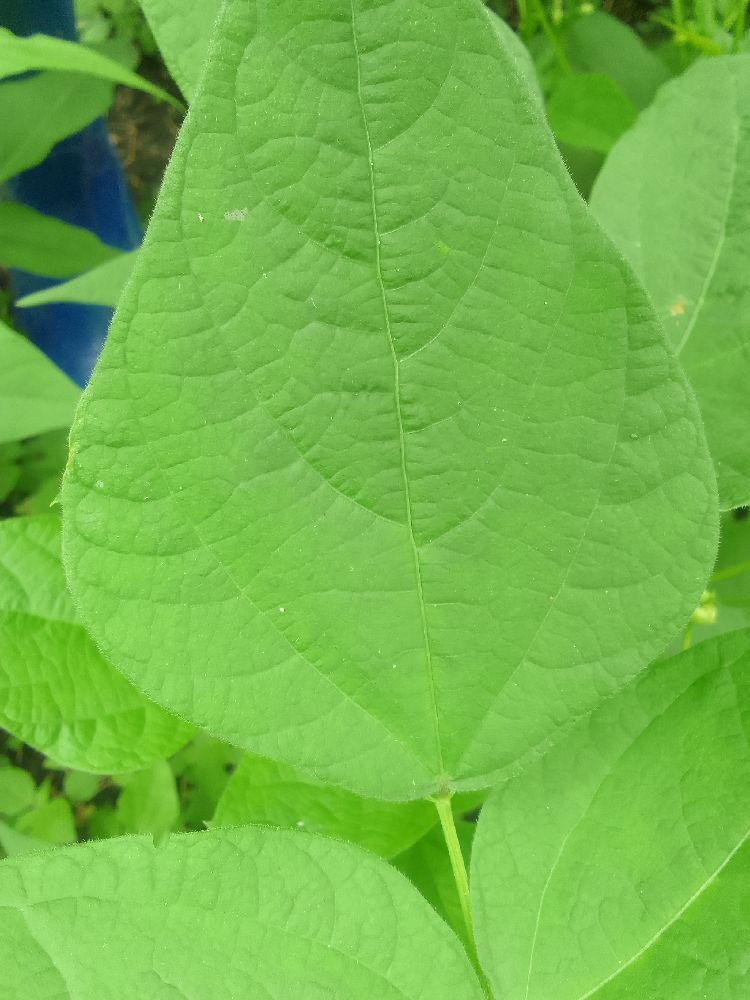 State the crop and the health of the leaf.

common bean, healthy
